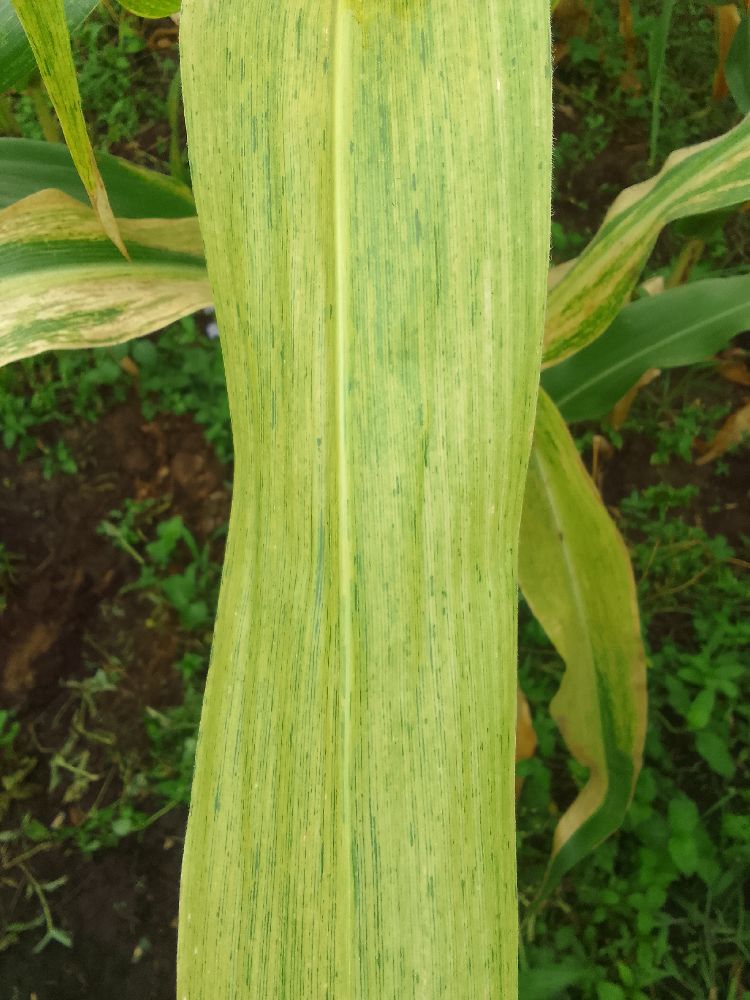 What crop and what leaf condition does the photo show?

maize, maize lethal necrosis
